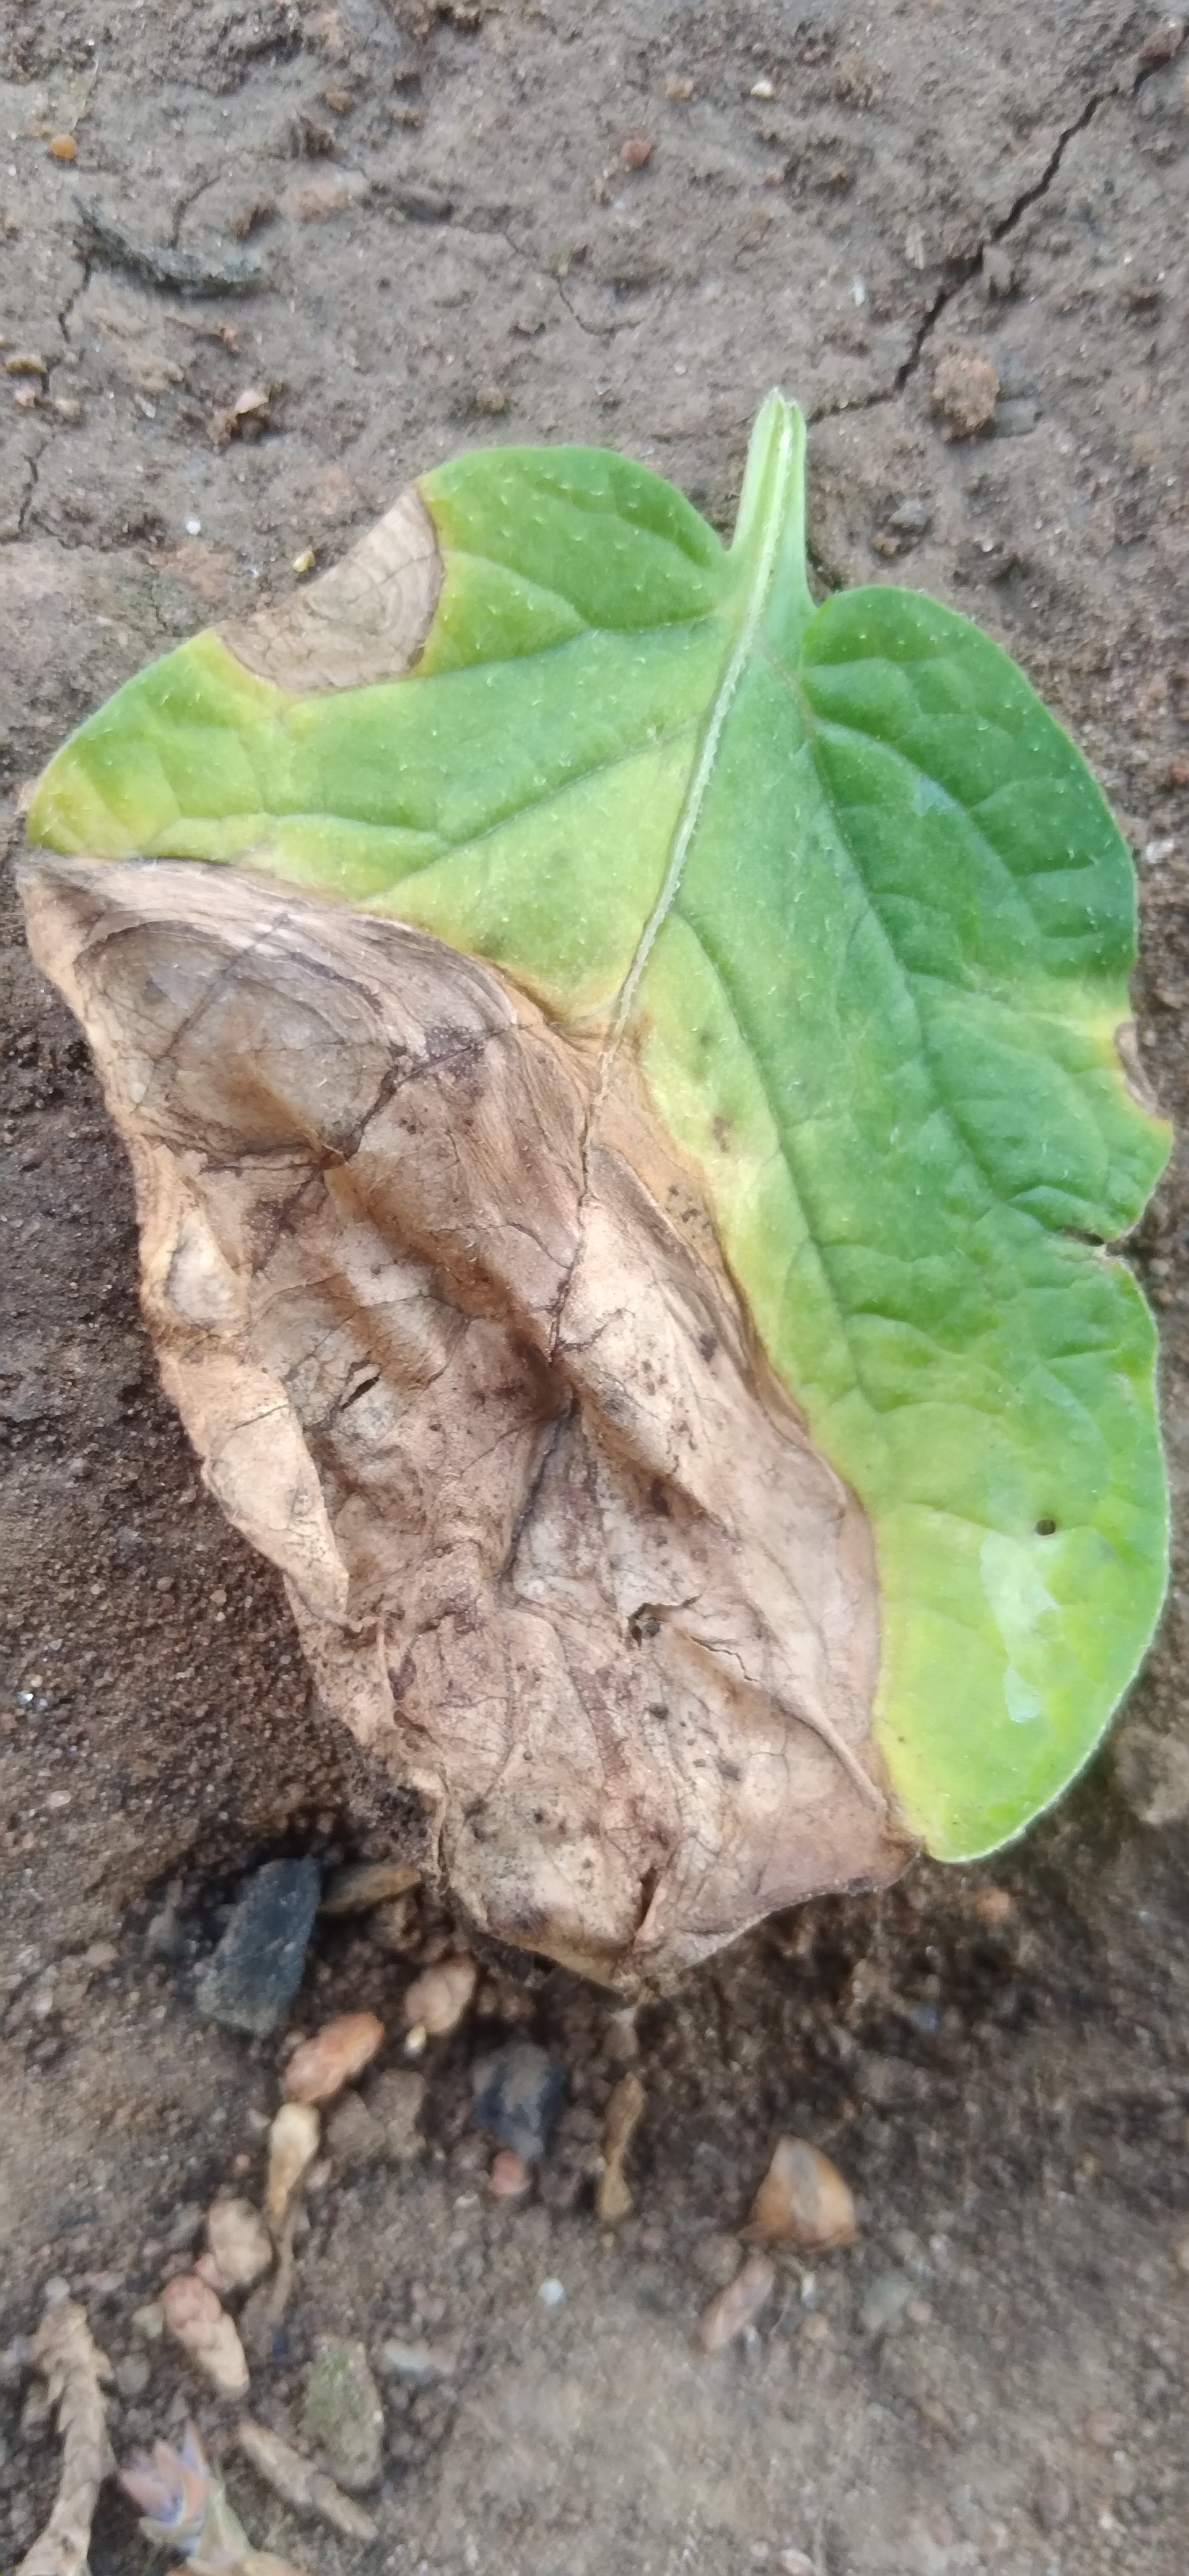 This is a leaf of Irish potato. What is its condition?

early blight
